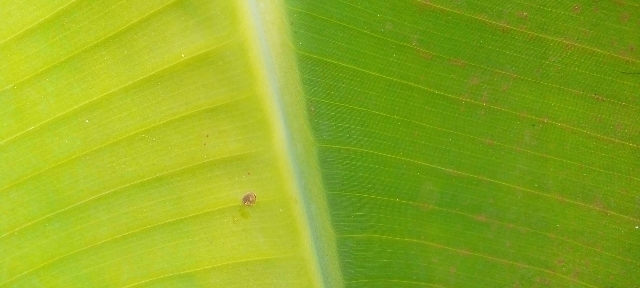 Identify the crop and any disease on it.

banana, healthy
